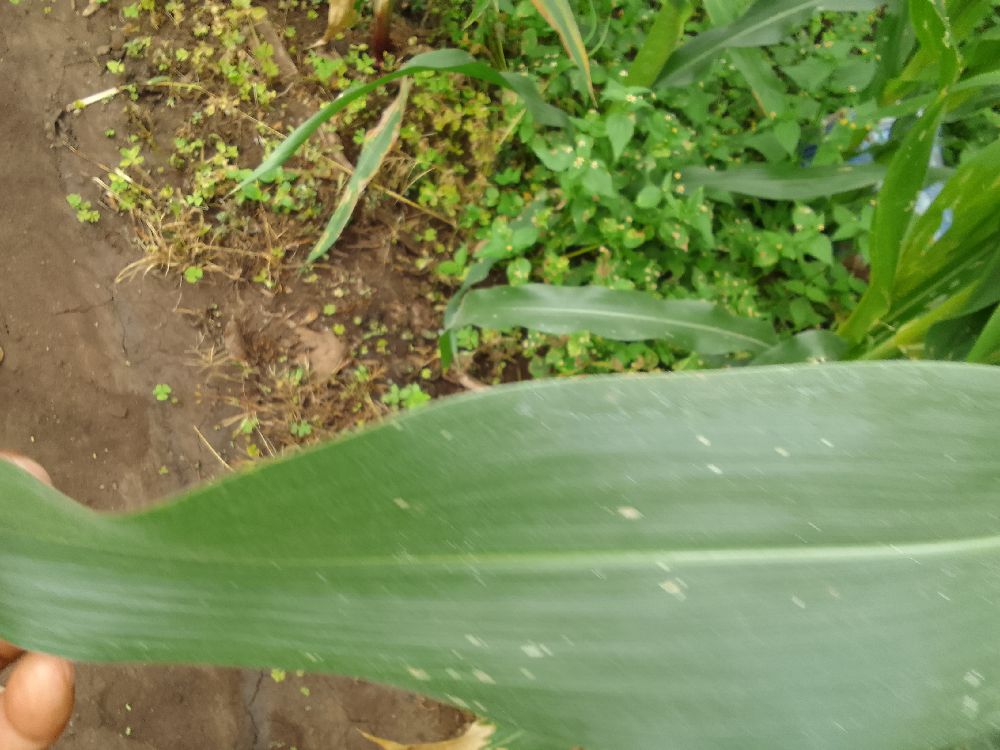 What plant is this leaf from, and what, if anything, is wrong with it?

maize, healthy
